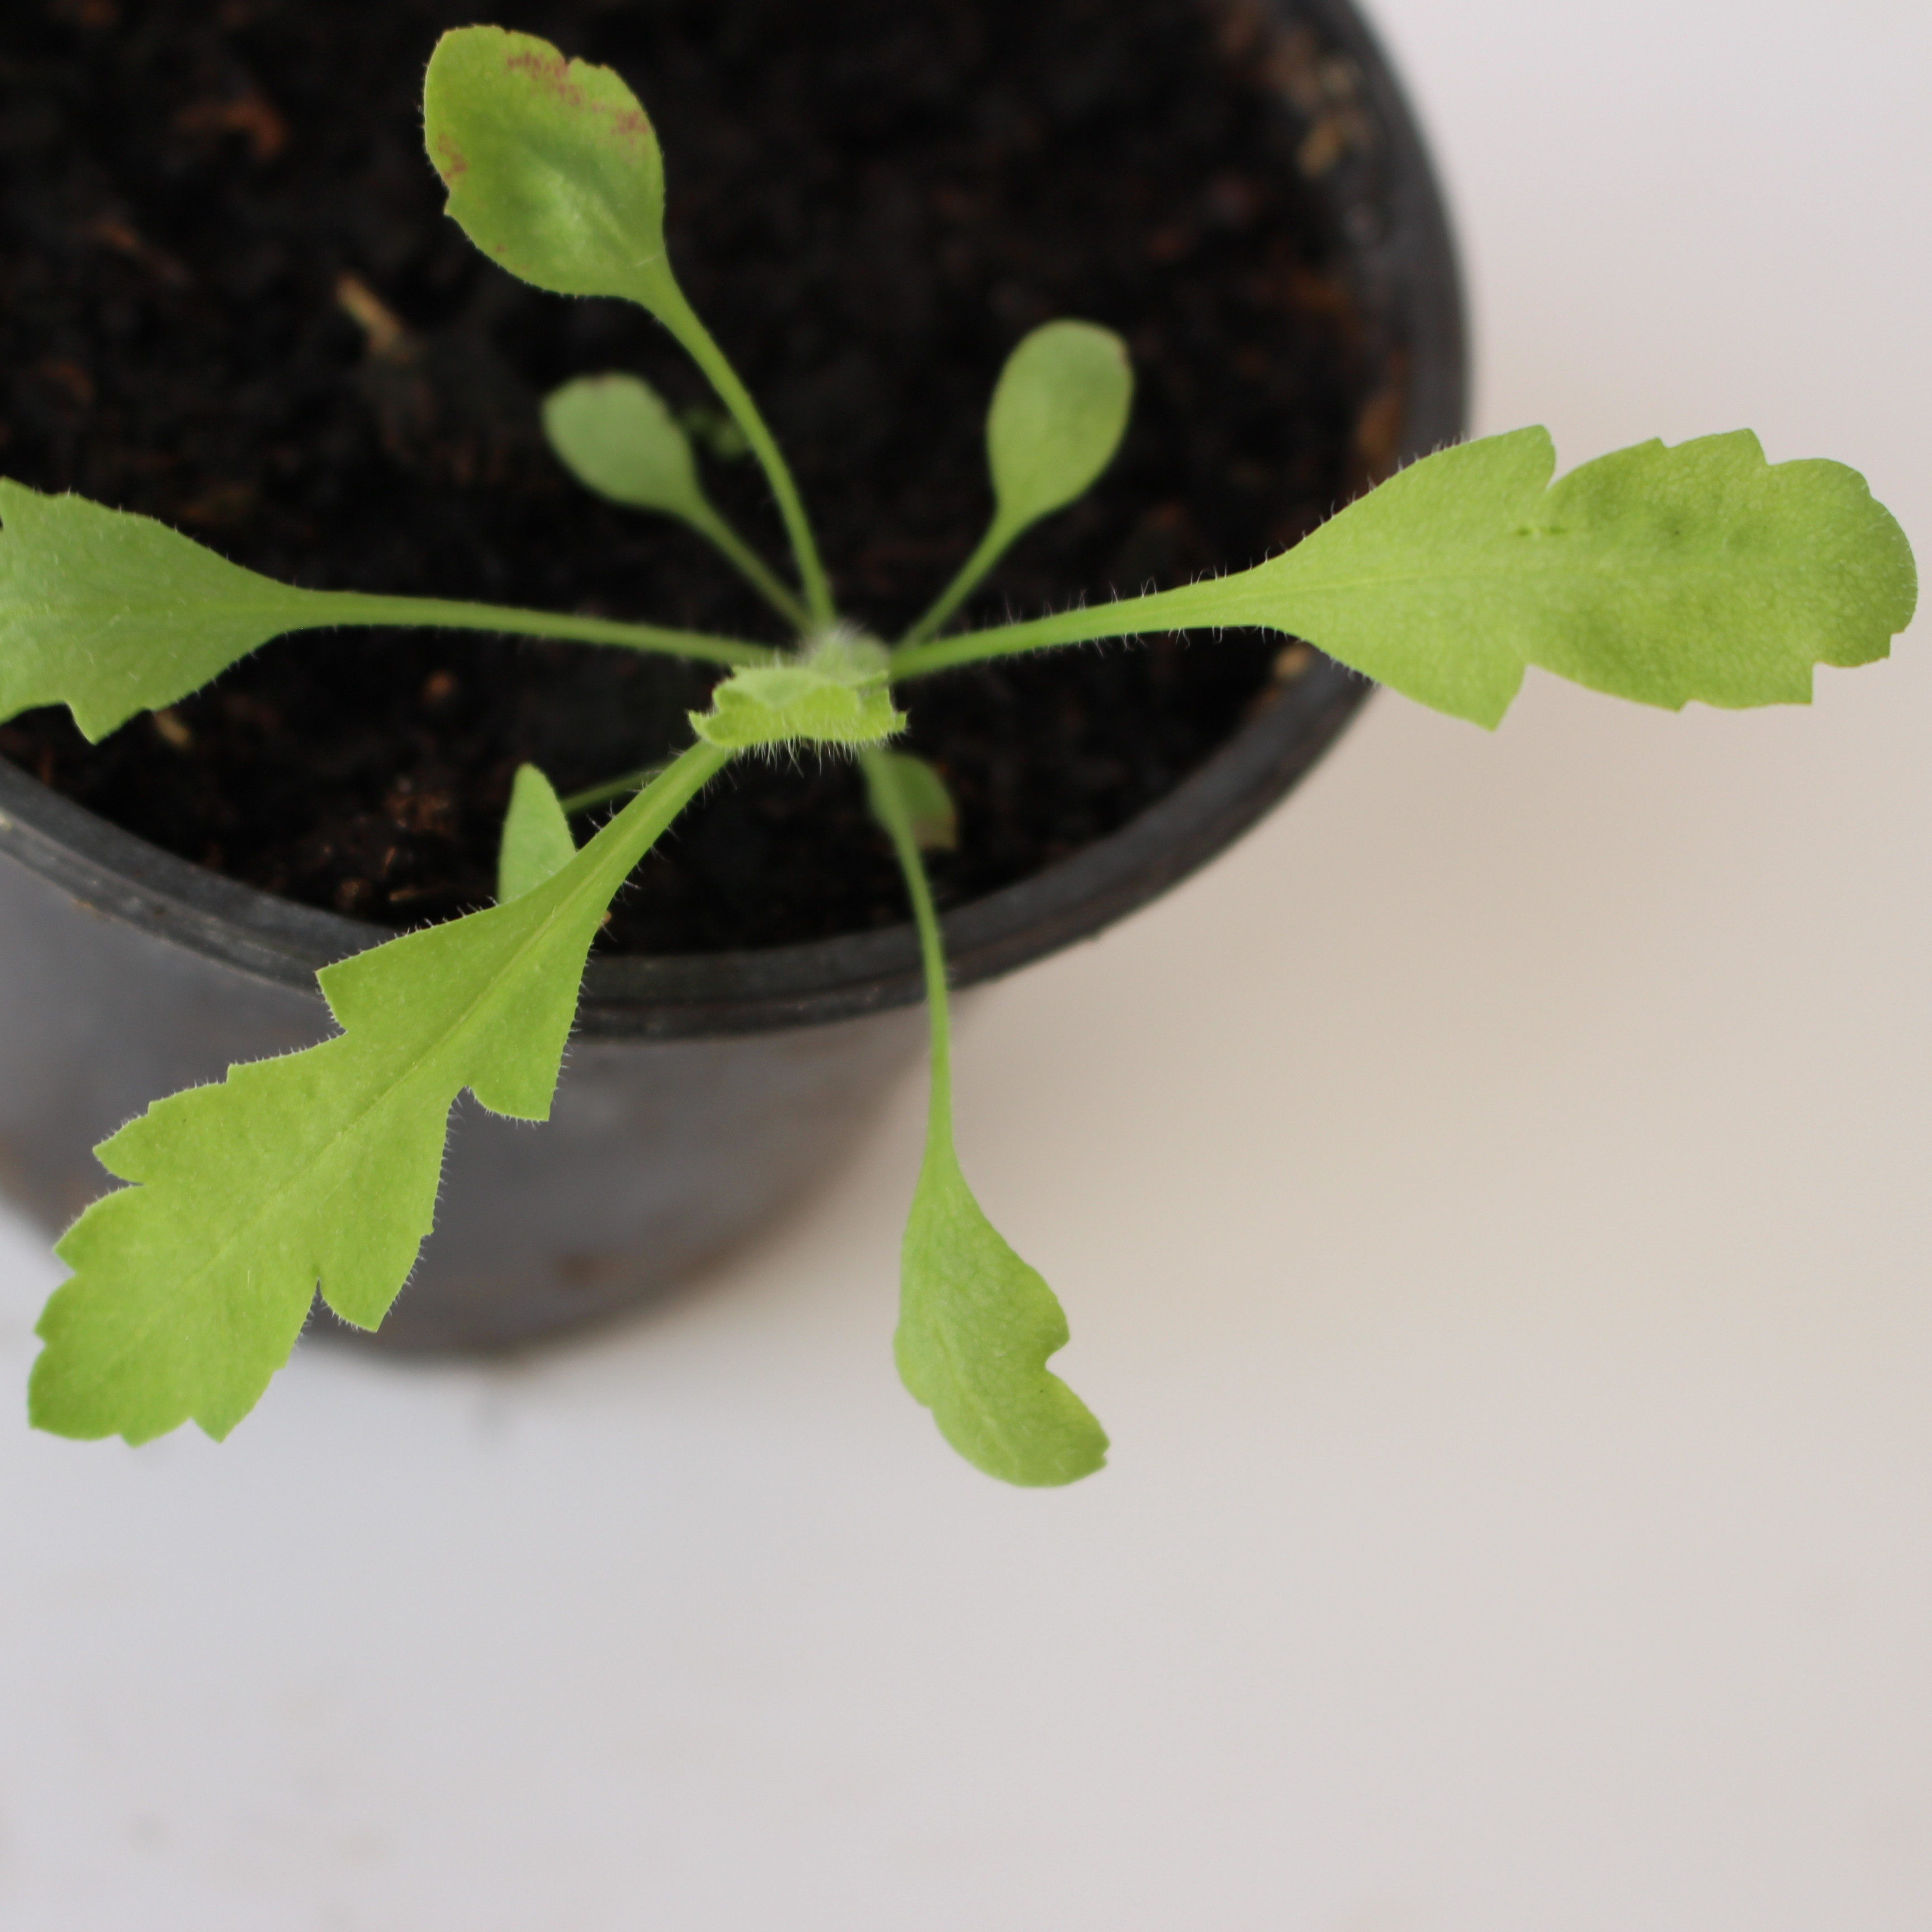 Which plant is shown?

Papaver rhoeas
